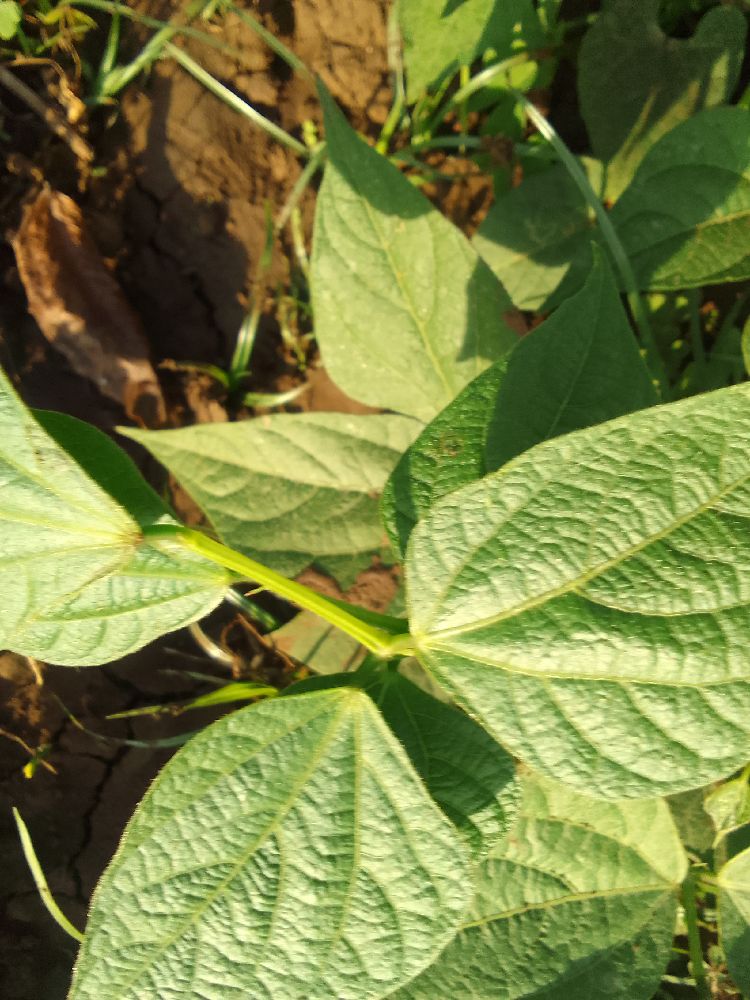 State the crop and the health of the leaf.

common bean, healthy
